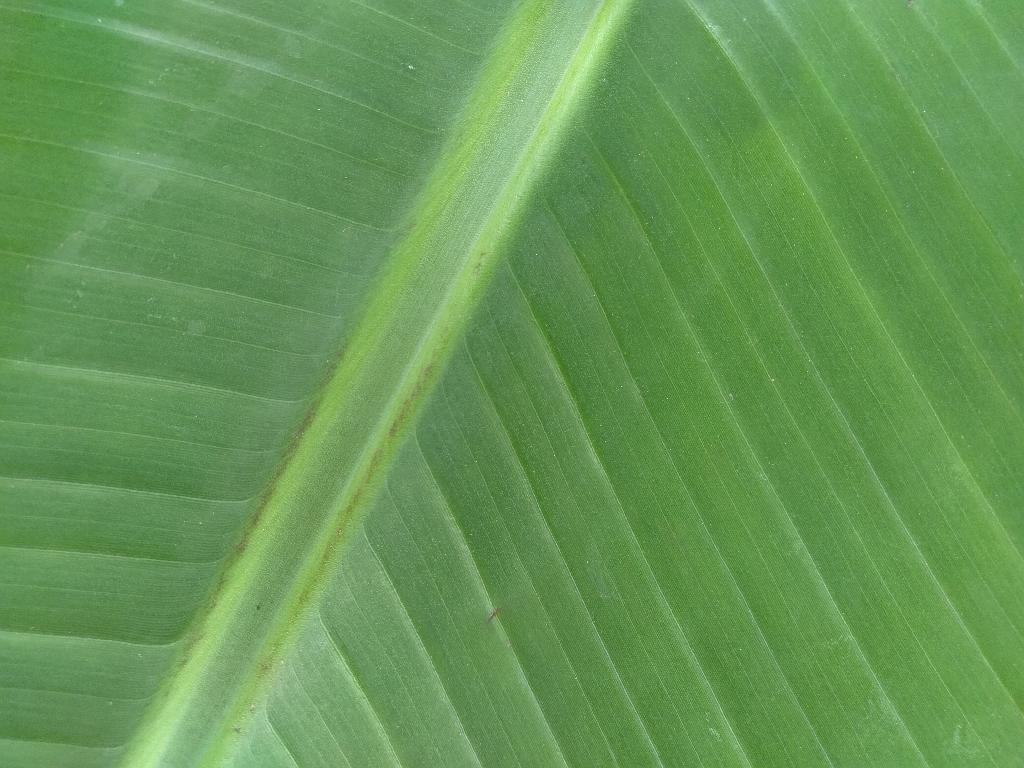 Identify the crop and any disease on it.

banana, healthy
